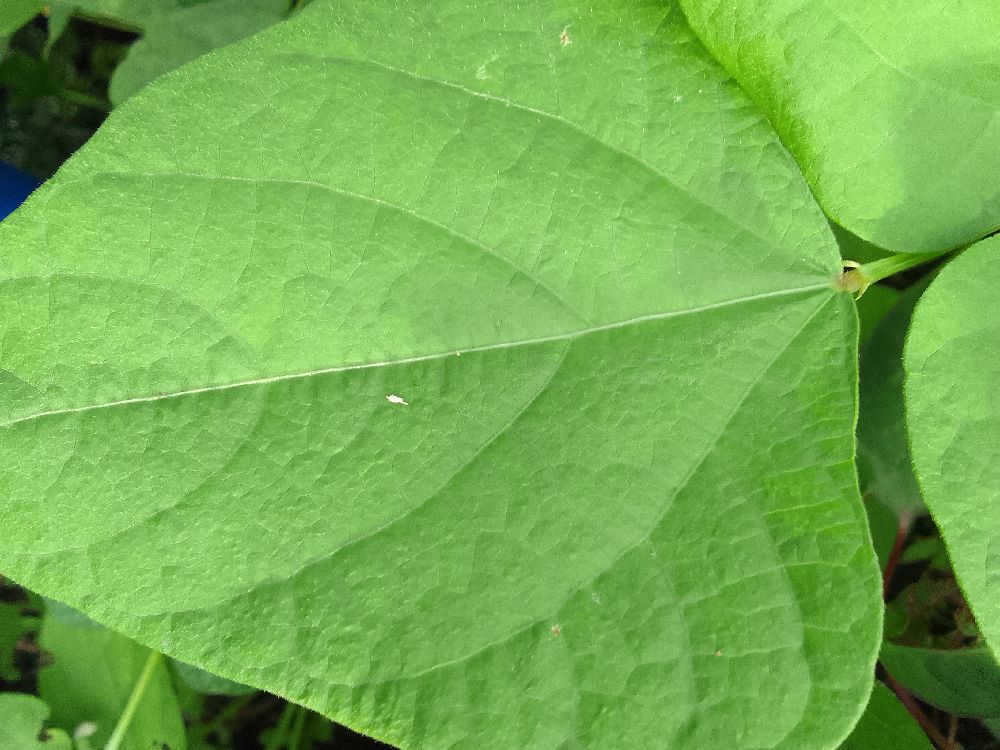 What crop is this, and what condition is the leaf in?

common bean, healthy
